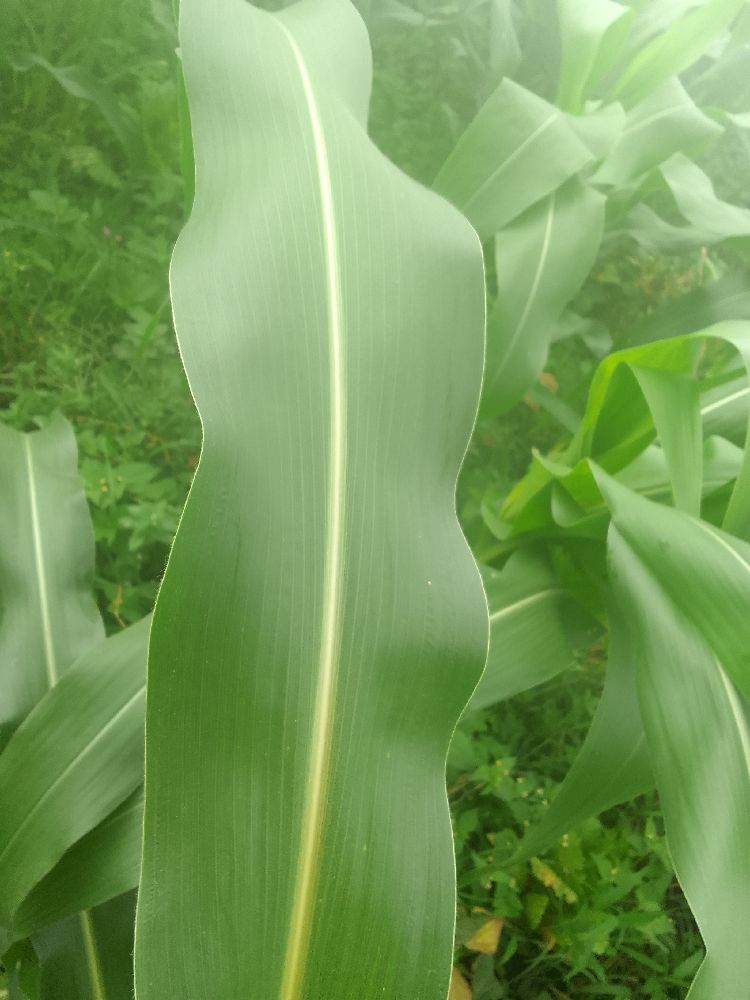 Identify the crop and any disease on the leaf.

maize, healthy
